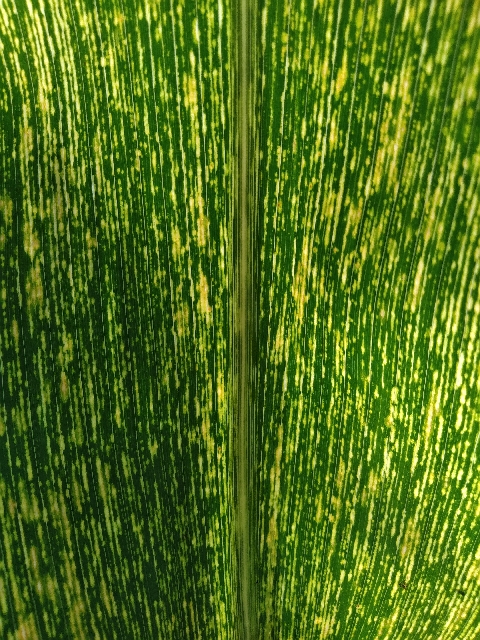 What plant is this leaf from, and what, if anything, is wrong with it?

maize, maize streak virus
